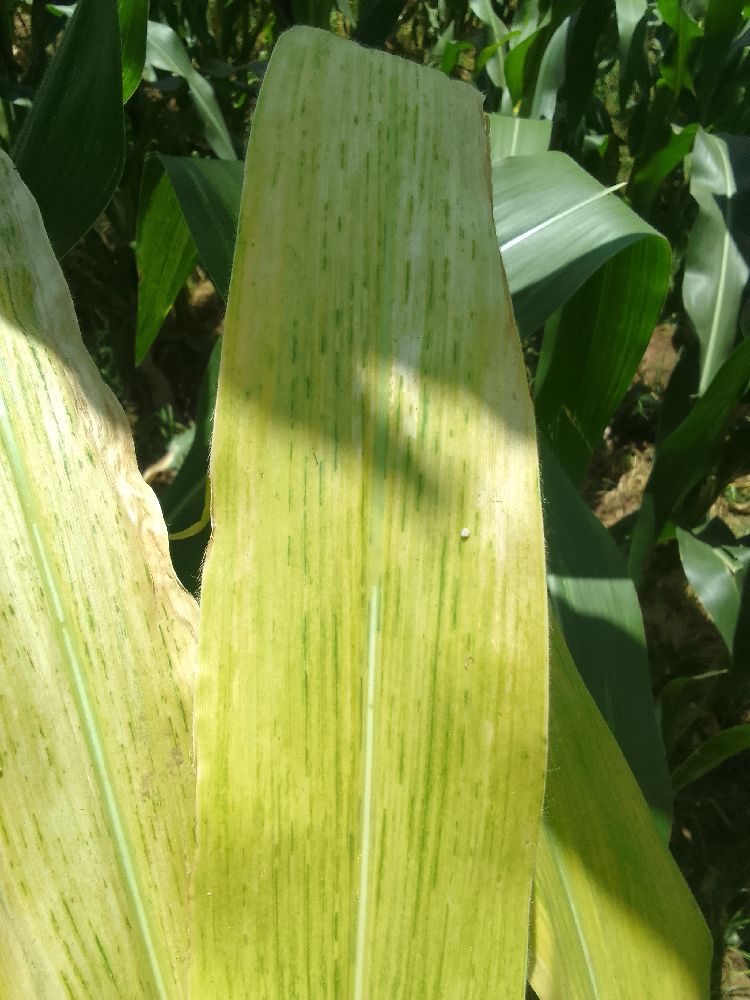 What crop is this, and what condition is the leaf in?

maize, maize lethal necrosis
